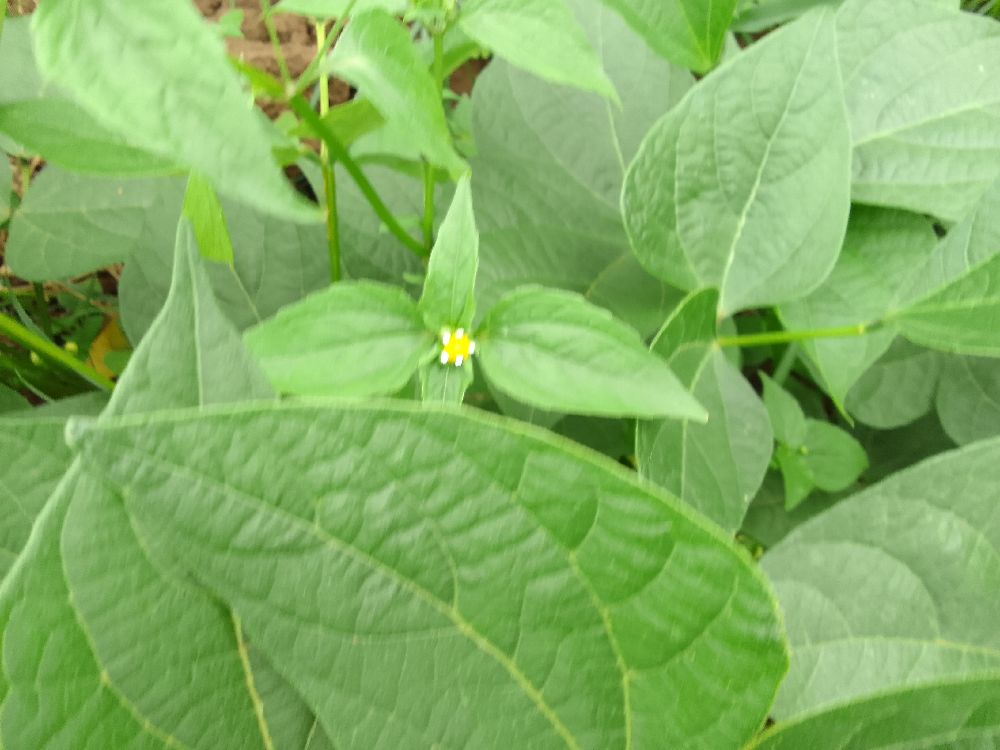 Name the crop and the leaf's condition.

common bean, healthy
